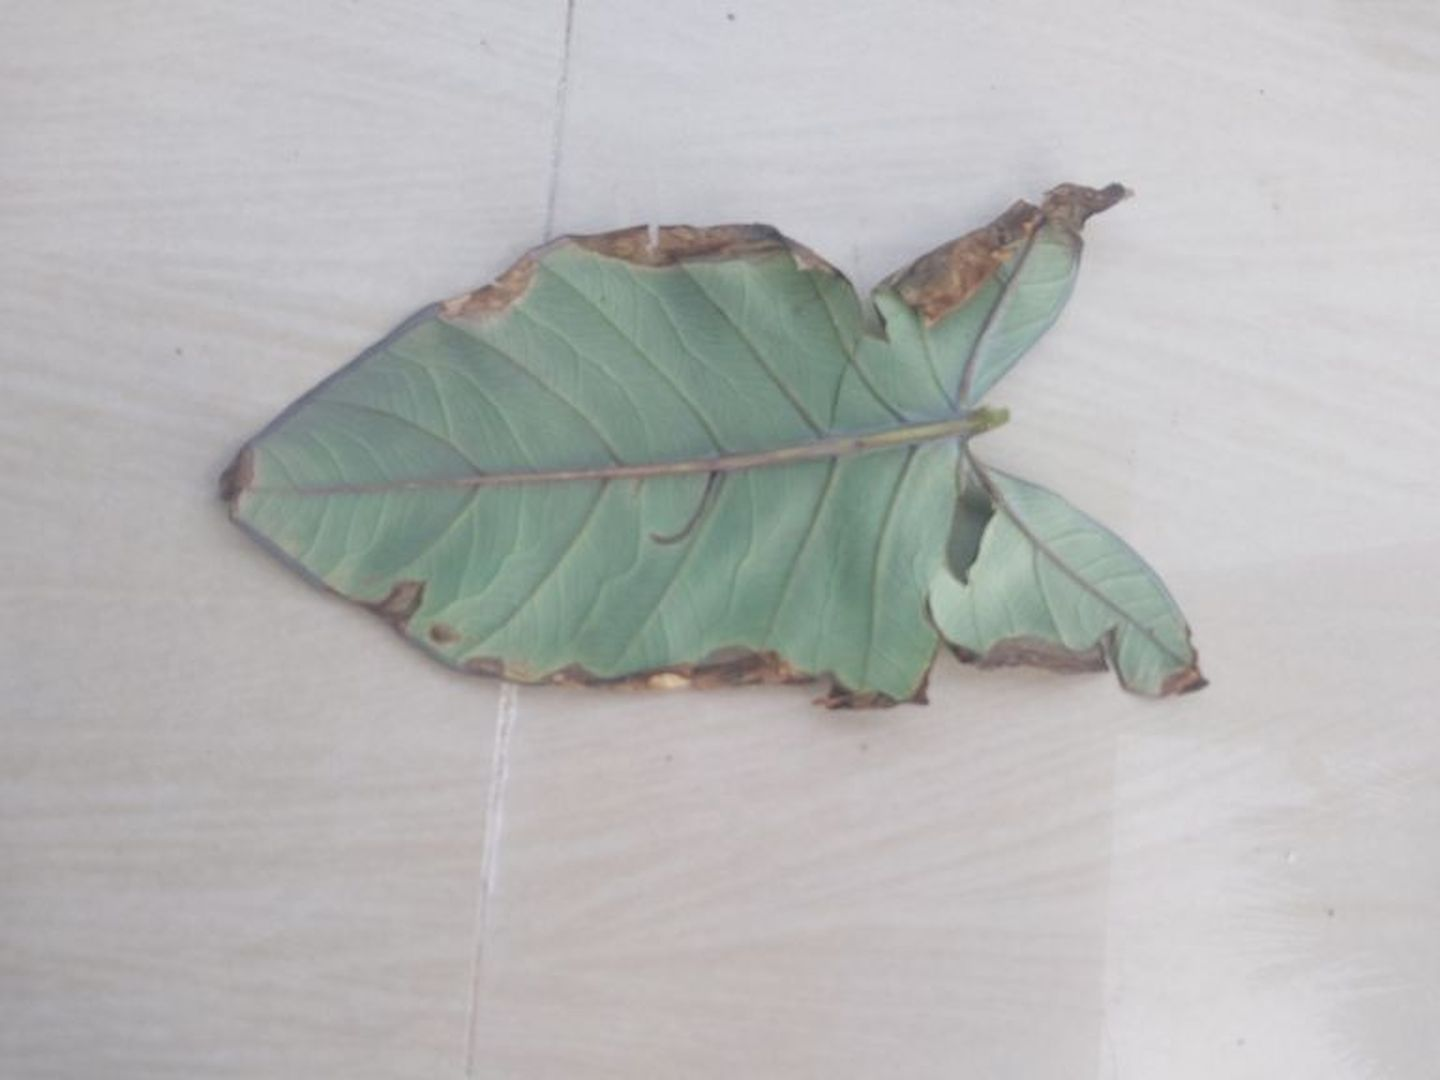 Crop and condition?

taro, leaf blight
